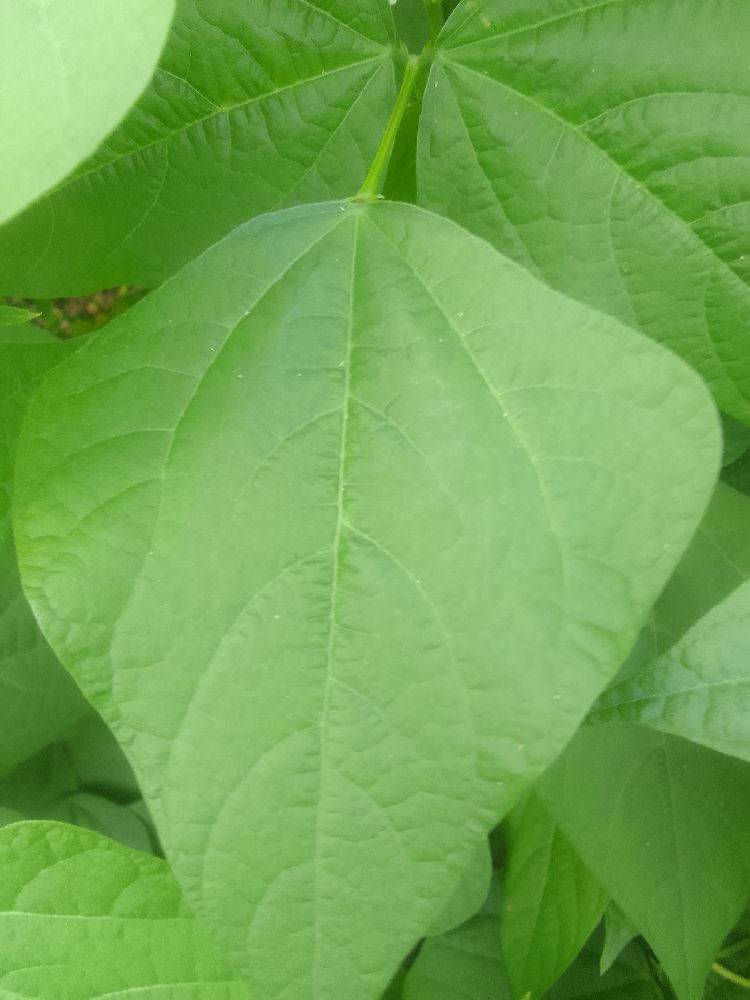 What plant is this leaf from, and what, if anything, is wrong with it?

common bean, healthy
